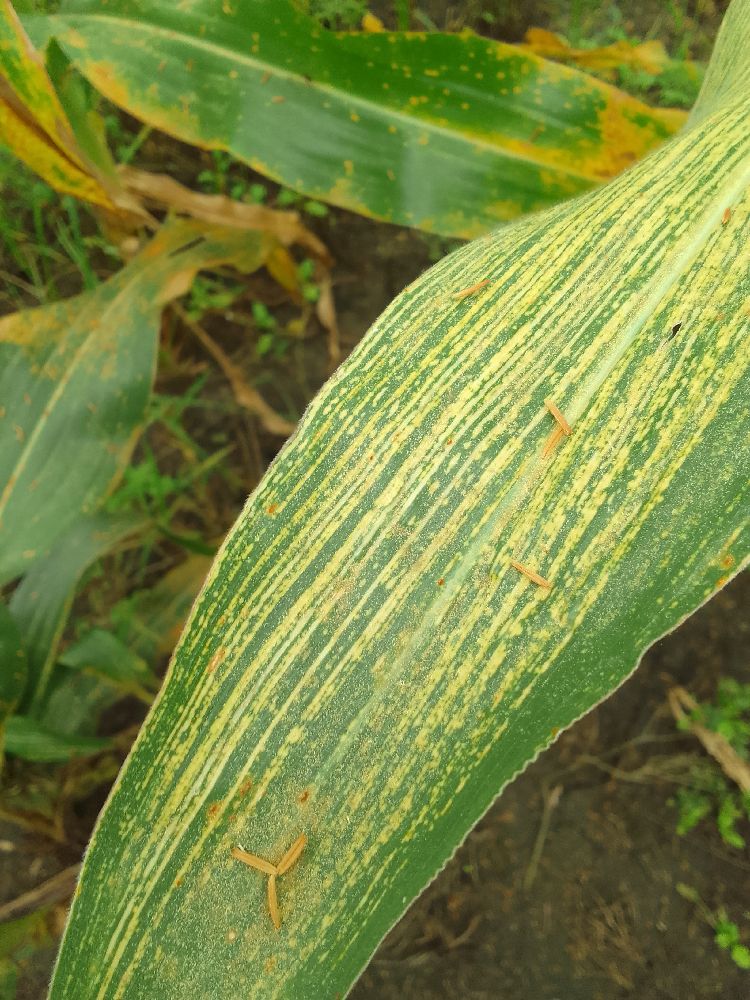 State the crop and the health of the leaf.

maize, maize streak virus
